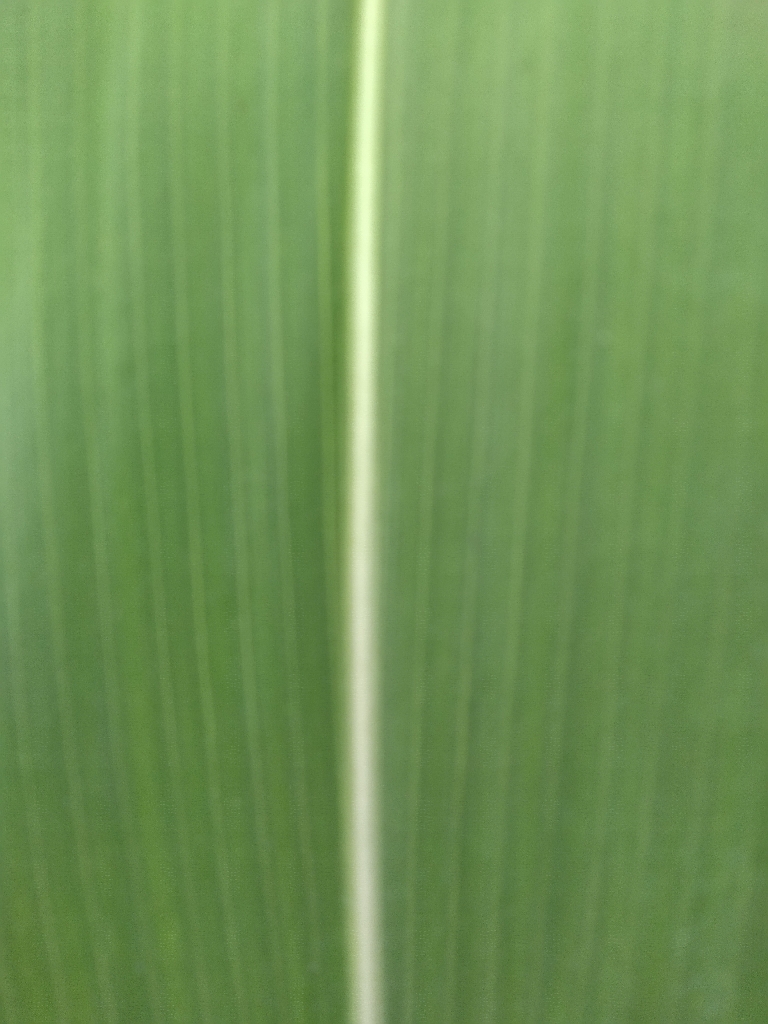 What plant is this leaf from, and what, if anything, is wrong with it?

maize, healthy
